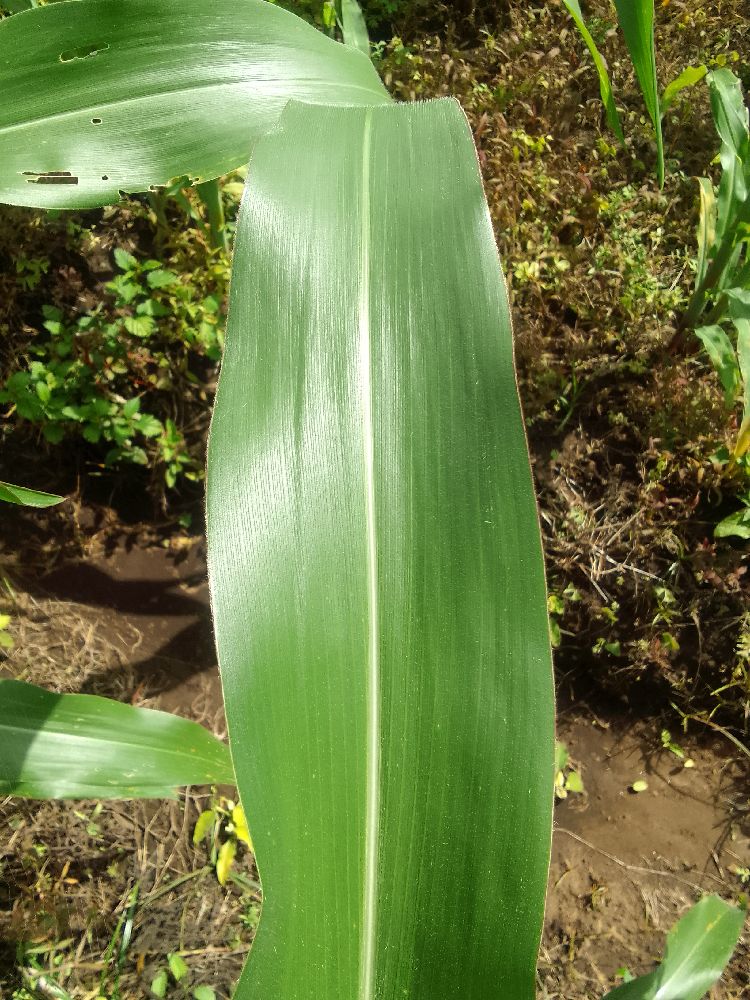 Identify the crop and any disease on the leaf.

maize, healthy
